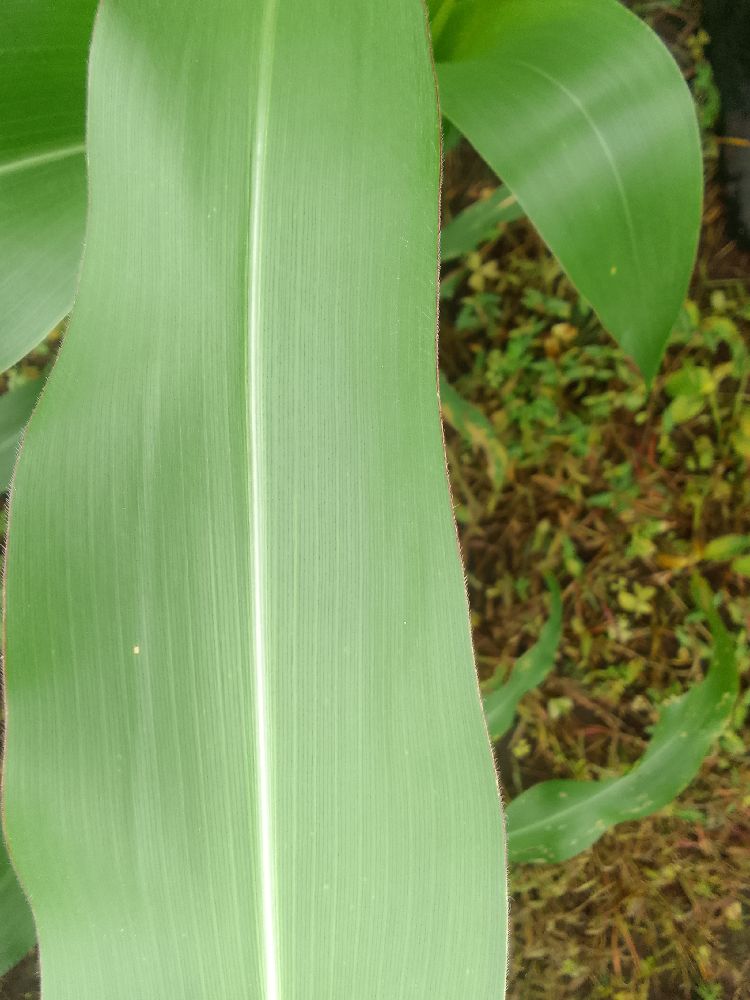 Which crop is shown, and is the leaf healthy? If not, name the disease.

maize, healthy
